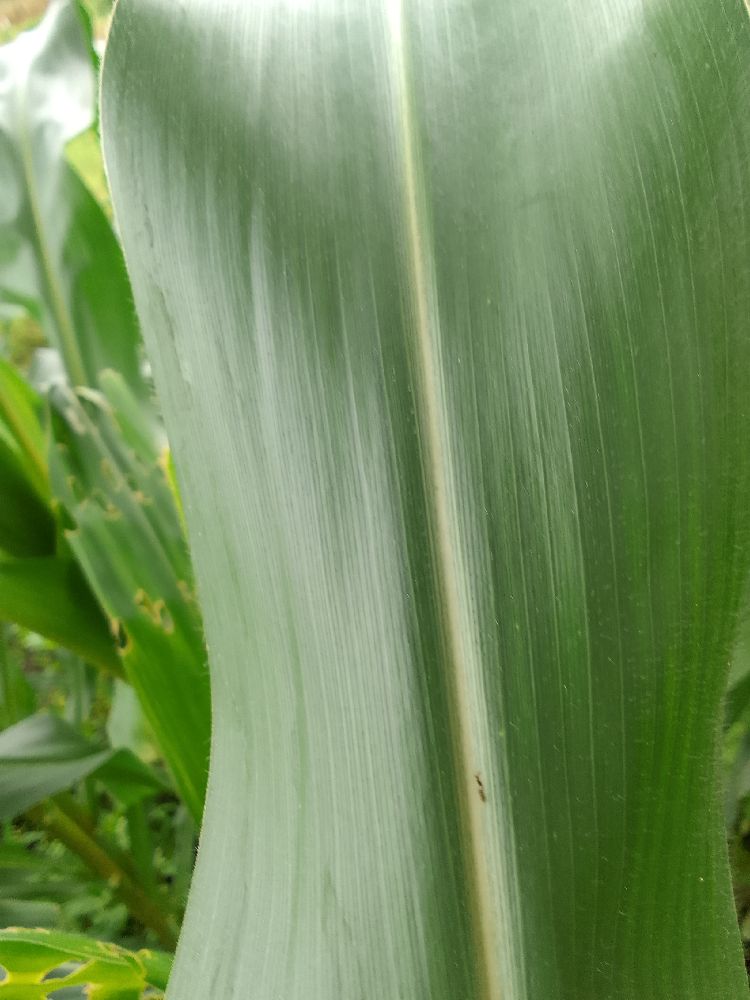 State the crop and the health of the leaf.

maize, healthy
